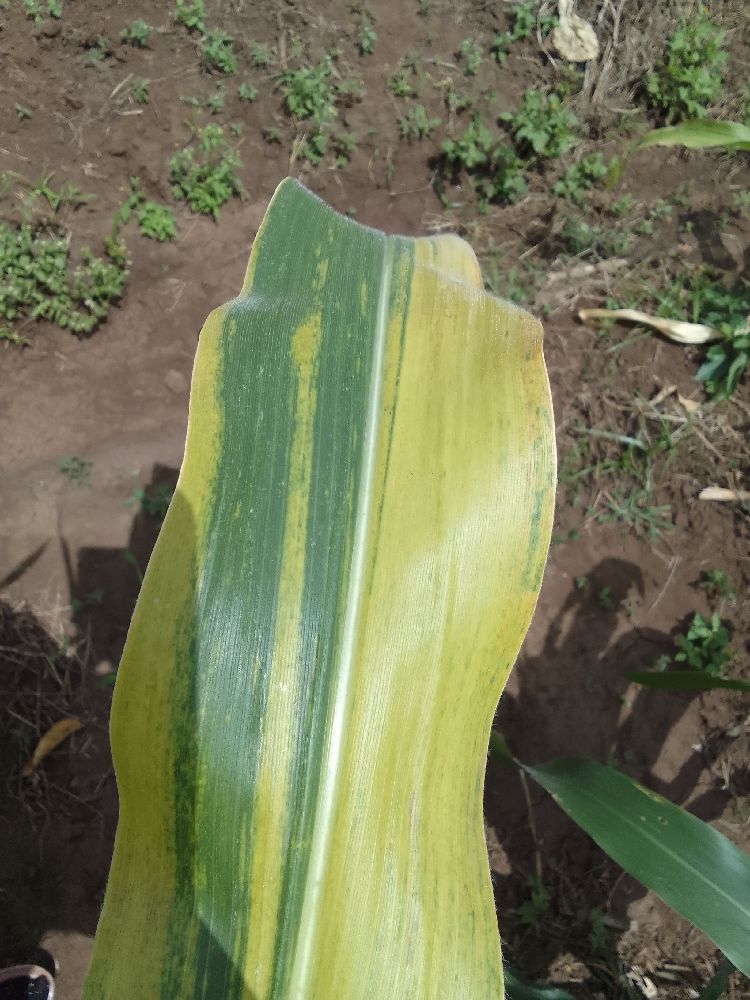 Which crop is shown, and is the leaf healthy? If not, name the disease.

maize, maize lethal necrosis
